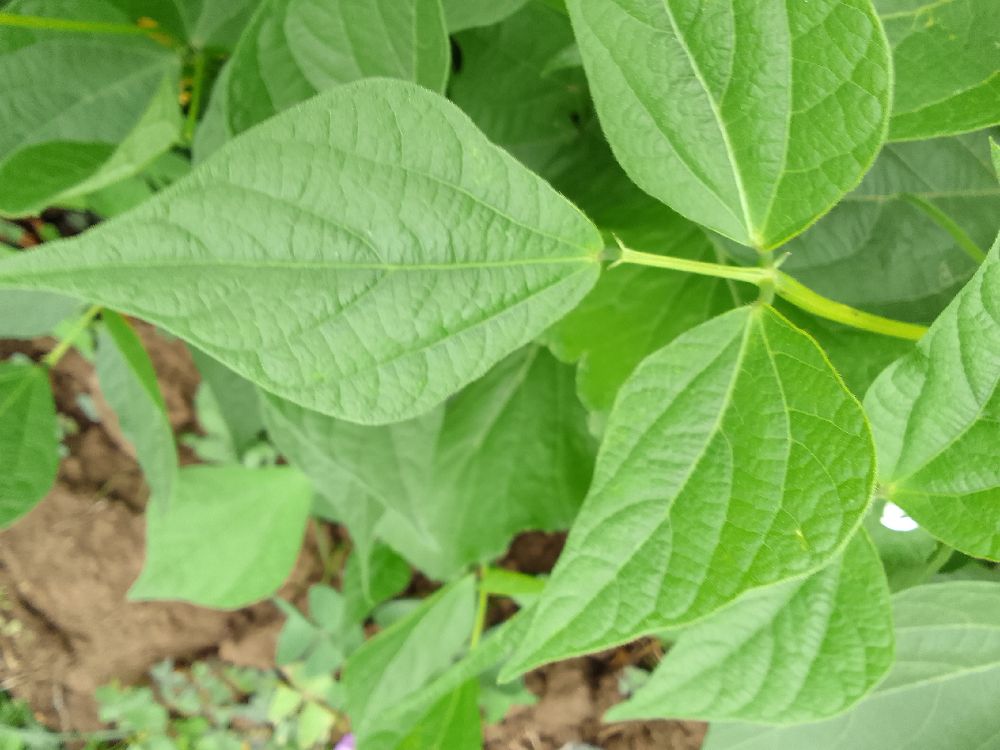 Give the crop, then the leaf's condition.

common bean, healthy
